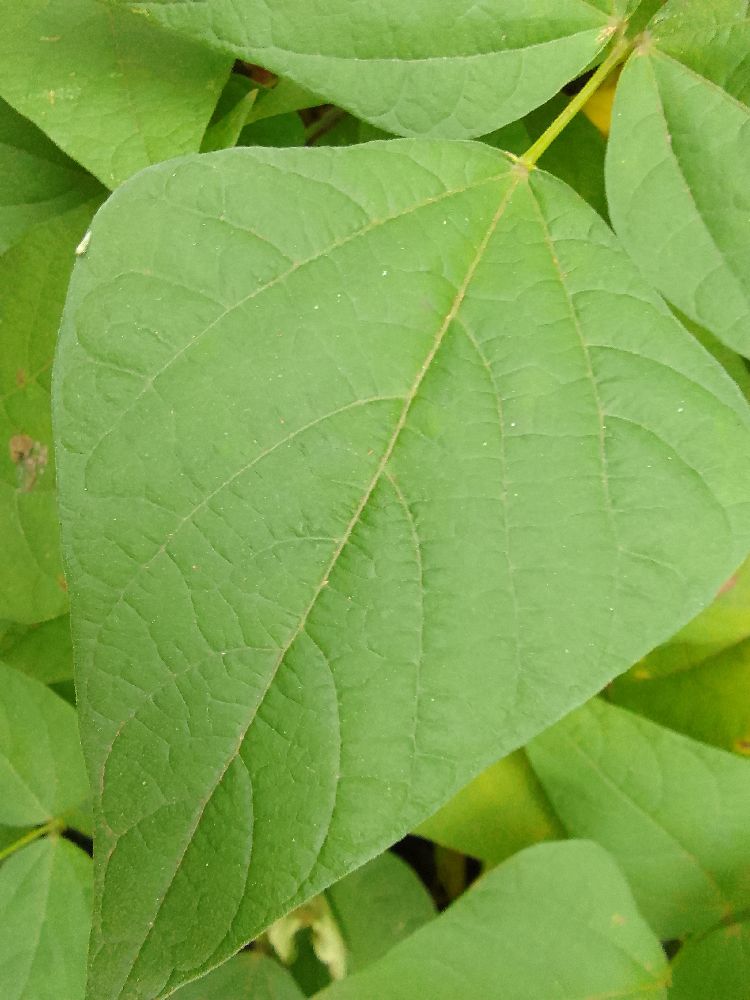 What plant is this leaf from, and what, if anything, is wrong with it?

common bean, healthy
